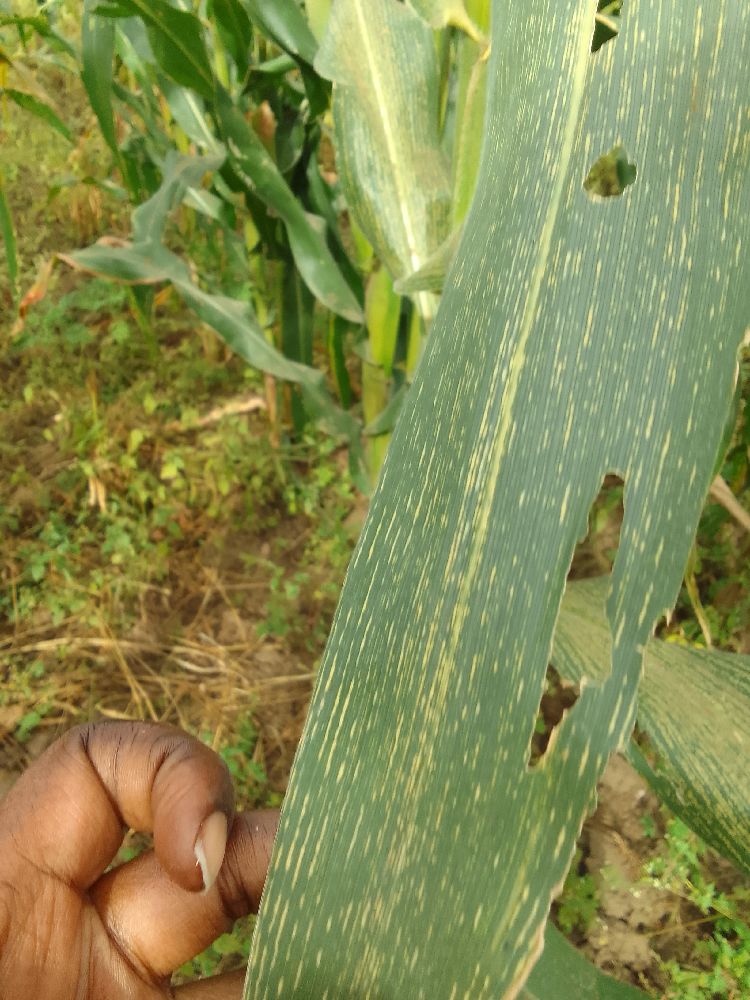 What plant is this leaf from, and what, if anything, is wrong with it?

maize, maize streak virus
